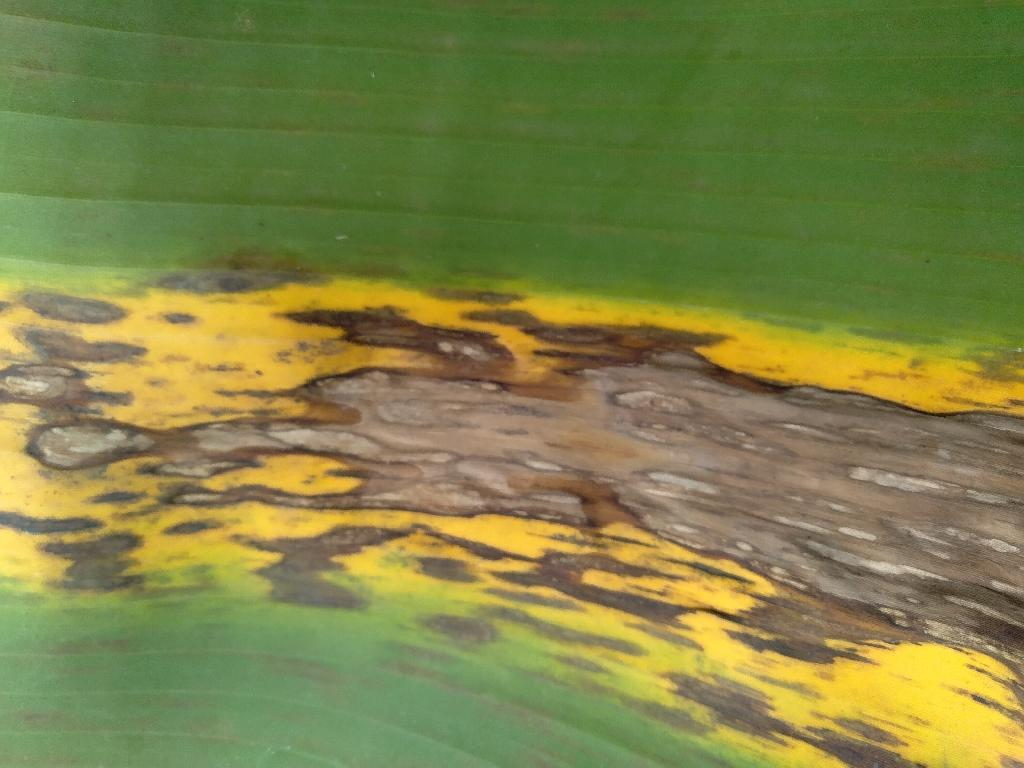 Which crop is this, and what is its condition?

banana, black sigatoka
